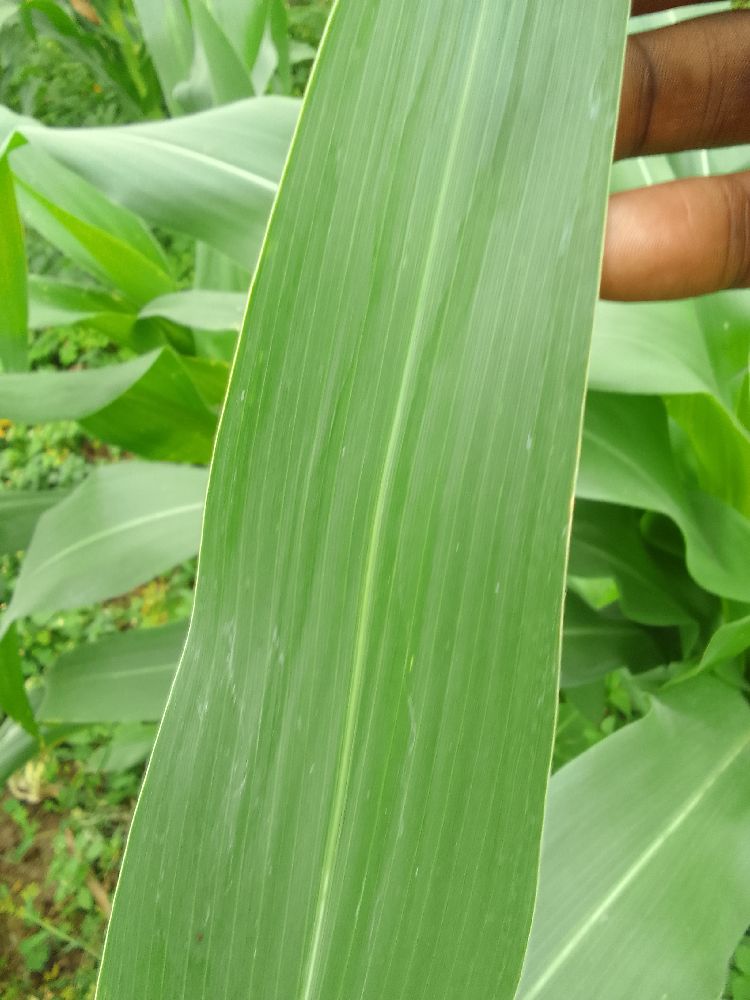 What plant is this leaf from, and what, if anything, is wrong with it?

maize, healthy
